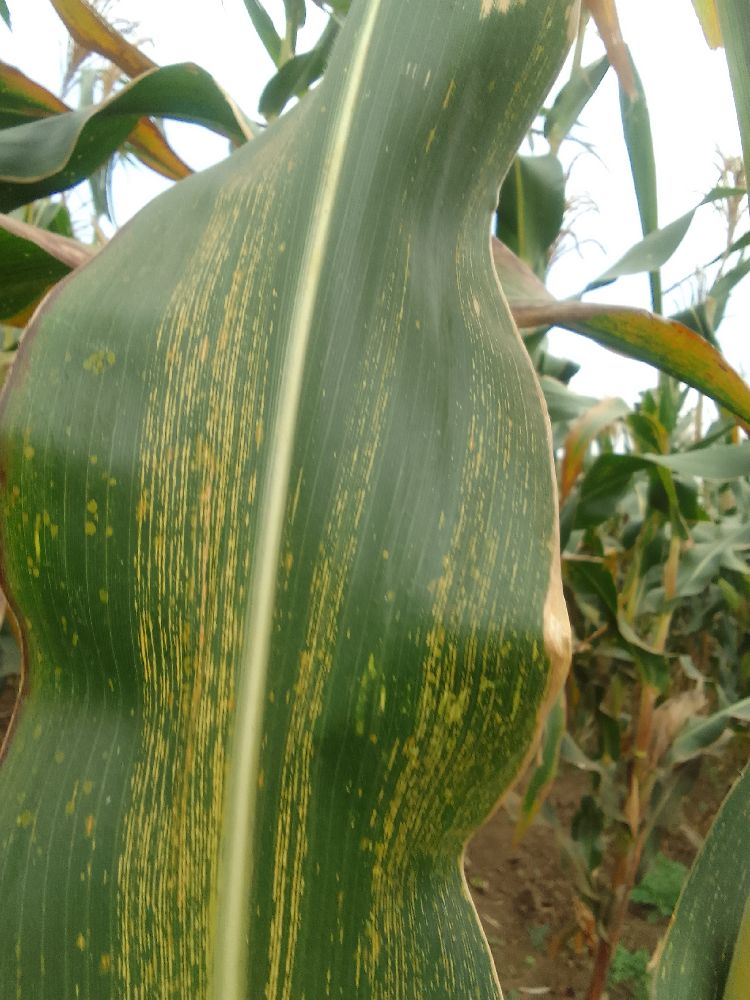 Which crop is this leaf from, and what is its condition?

maize, maize streak virus
